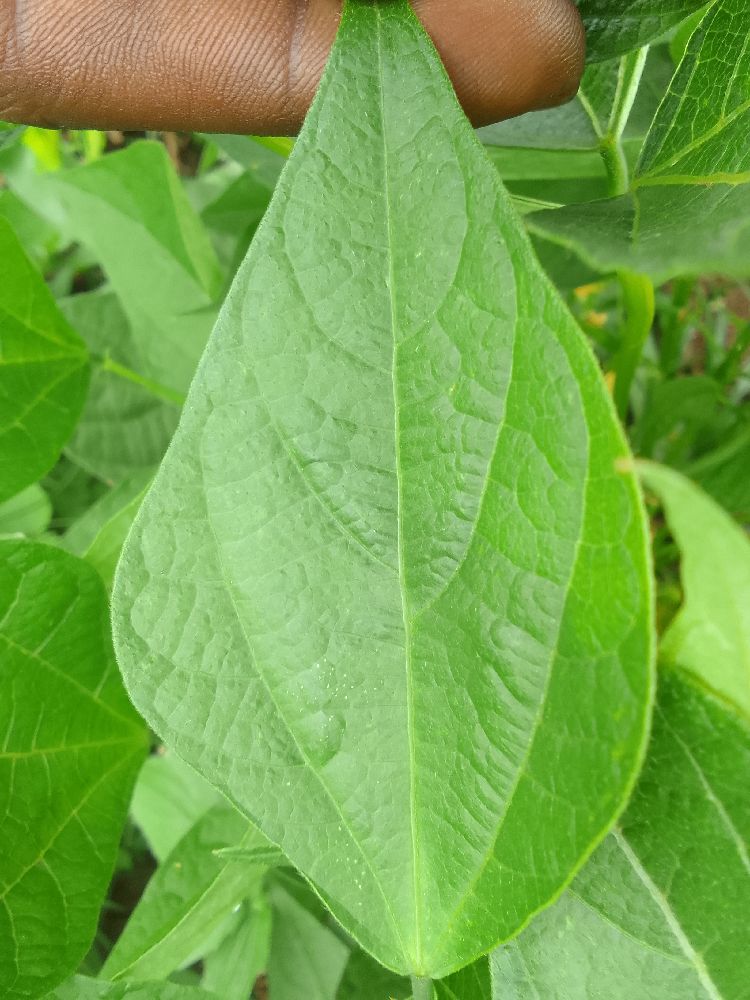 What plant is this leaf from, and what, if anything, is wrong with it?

common bean, healthy
